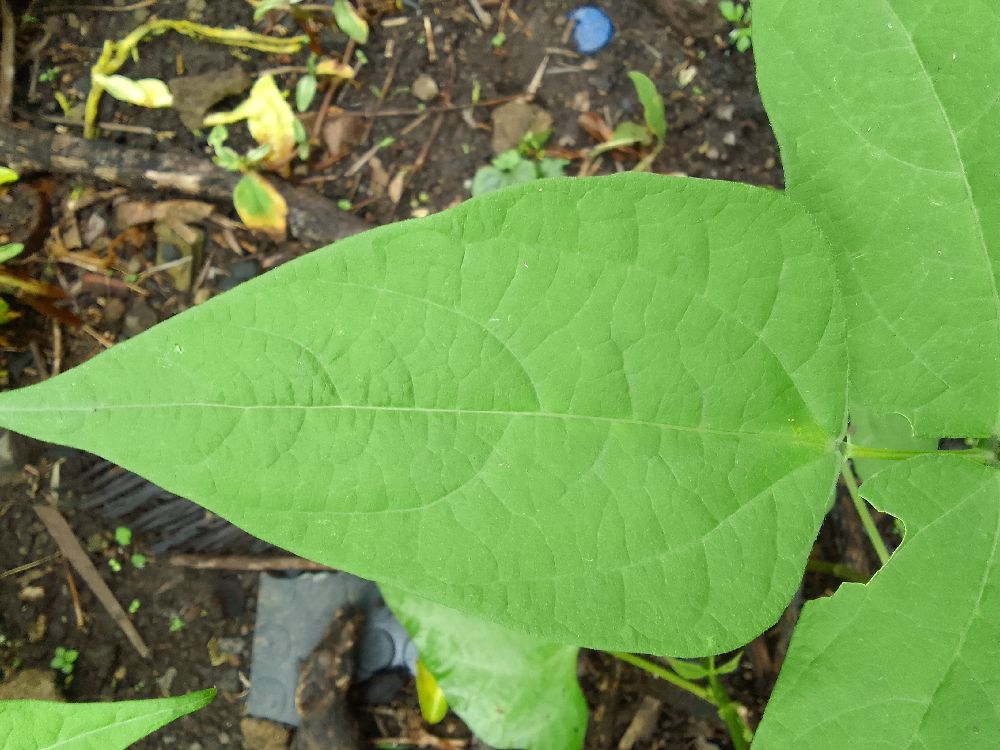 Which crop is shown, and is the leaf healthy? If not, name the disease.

common bean, healthy
